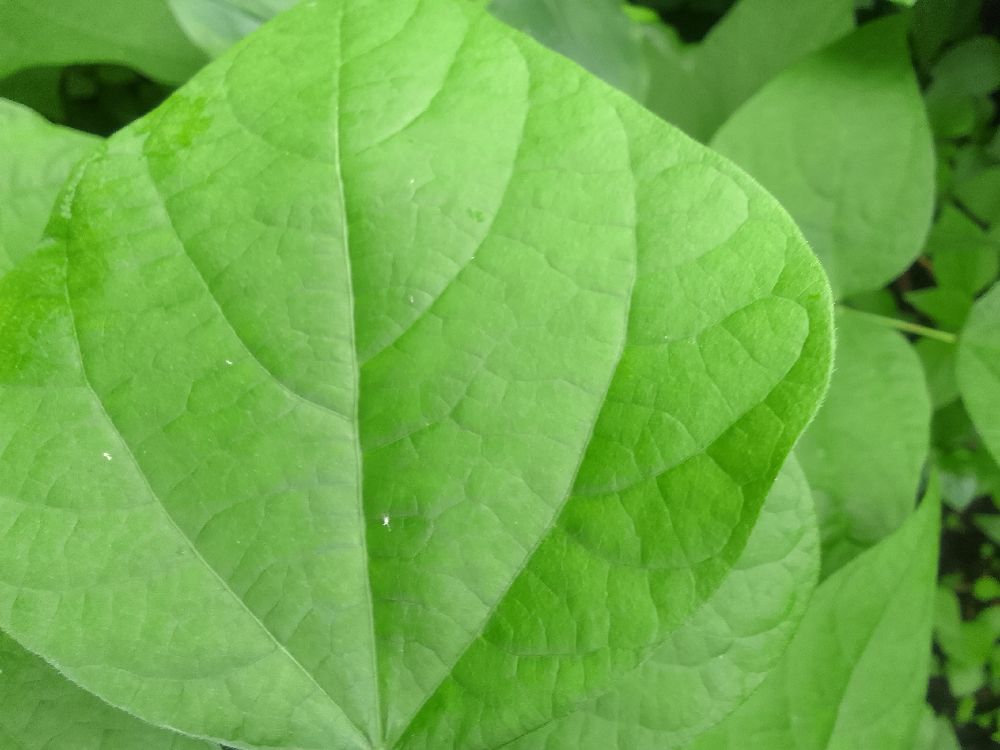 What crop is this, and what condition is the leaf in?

common bean, healthy
